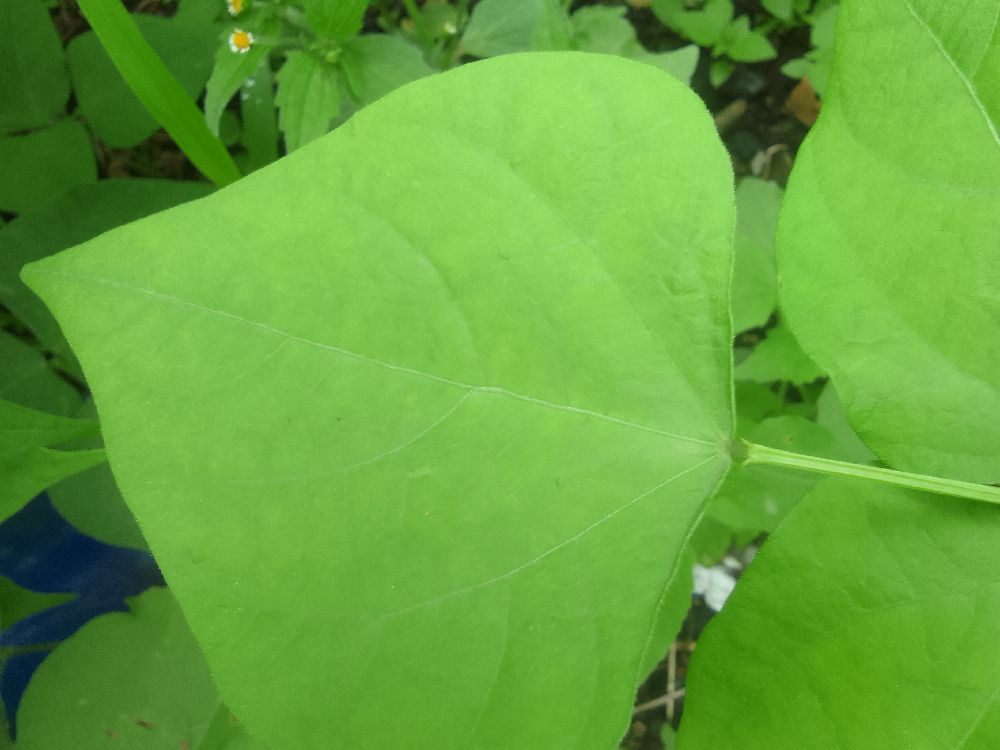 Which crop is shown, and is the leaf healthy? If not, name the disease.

common bean, healthy
